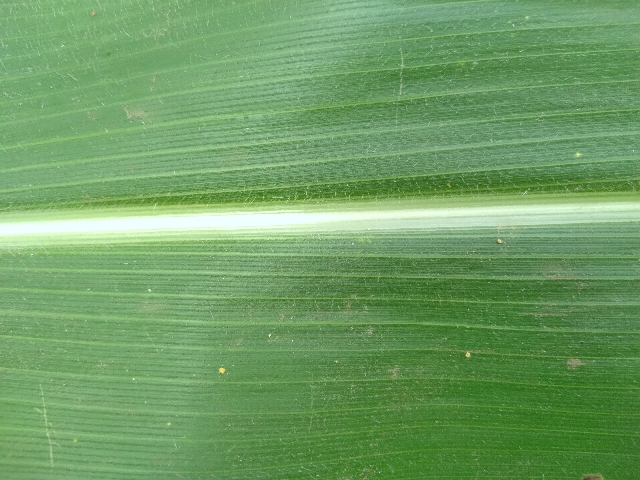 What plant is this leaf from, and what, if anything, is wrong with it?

maize, healthy
